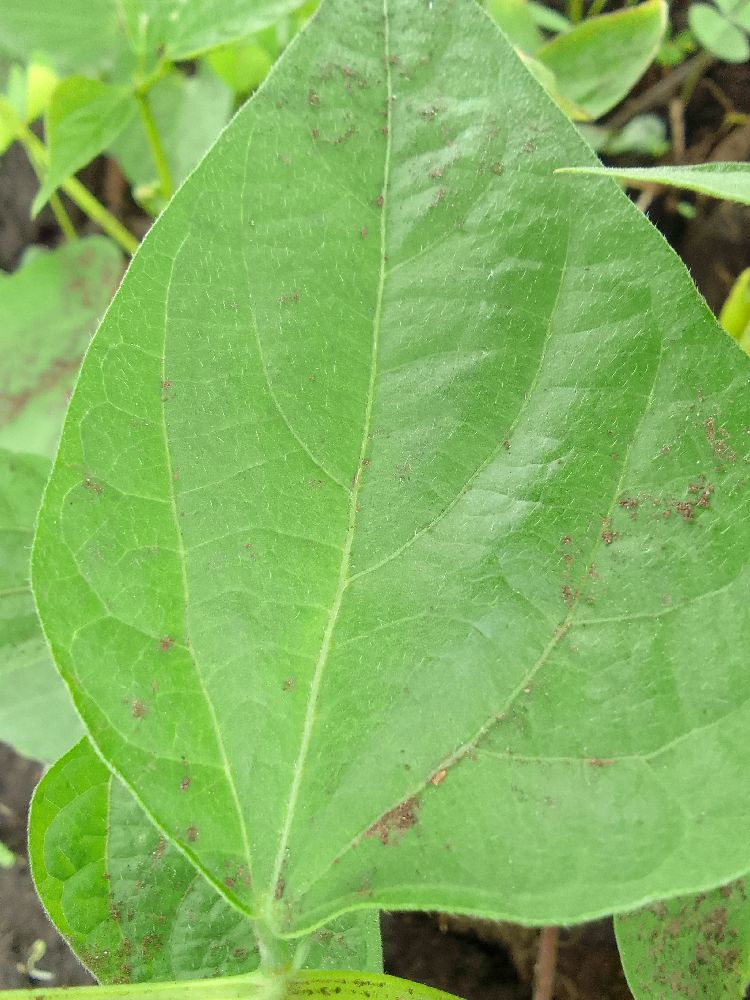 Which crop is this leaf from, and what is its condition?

common bean, healthy
